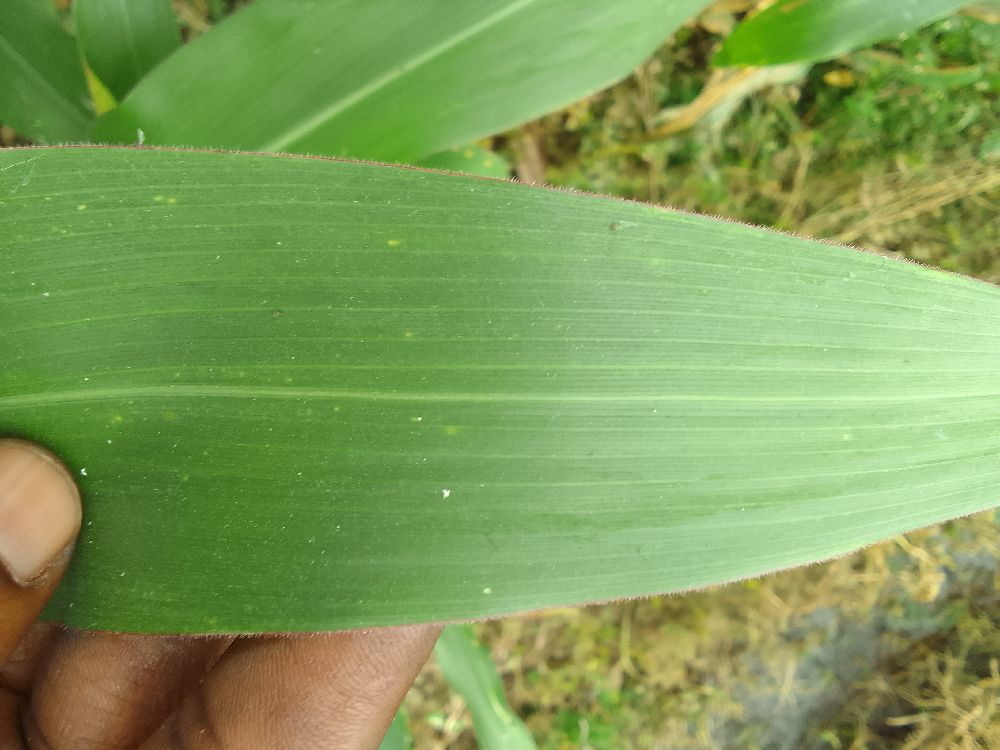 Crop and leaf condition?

maize, healthy
